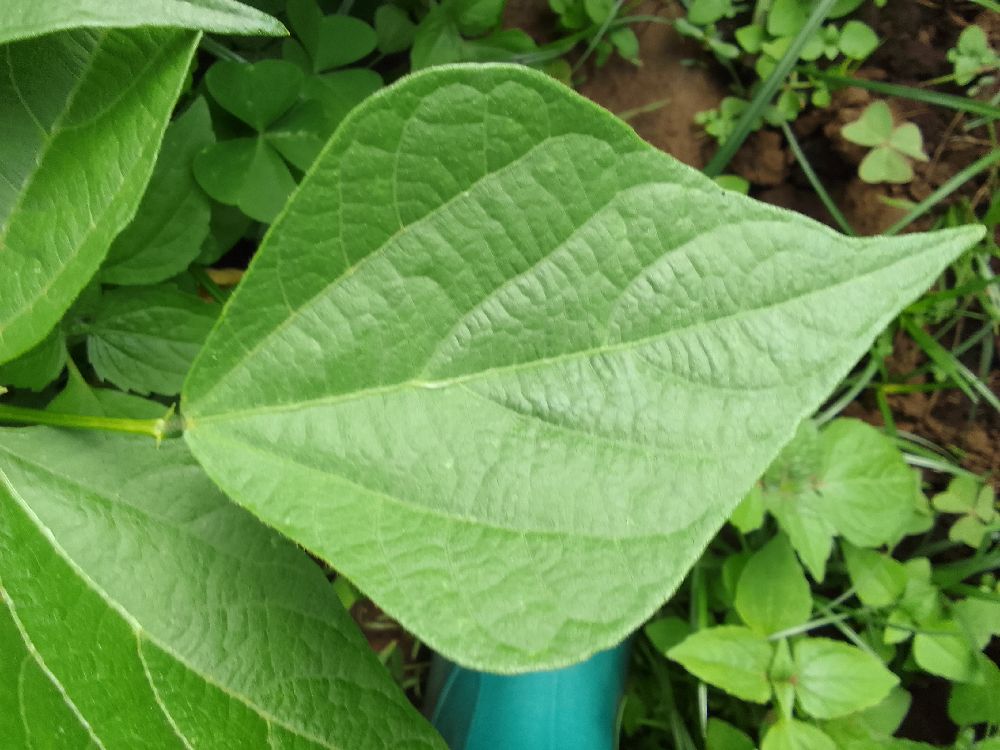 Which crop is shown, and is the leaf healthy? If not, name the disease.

common bean, healthy
